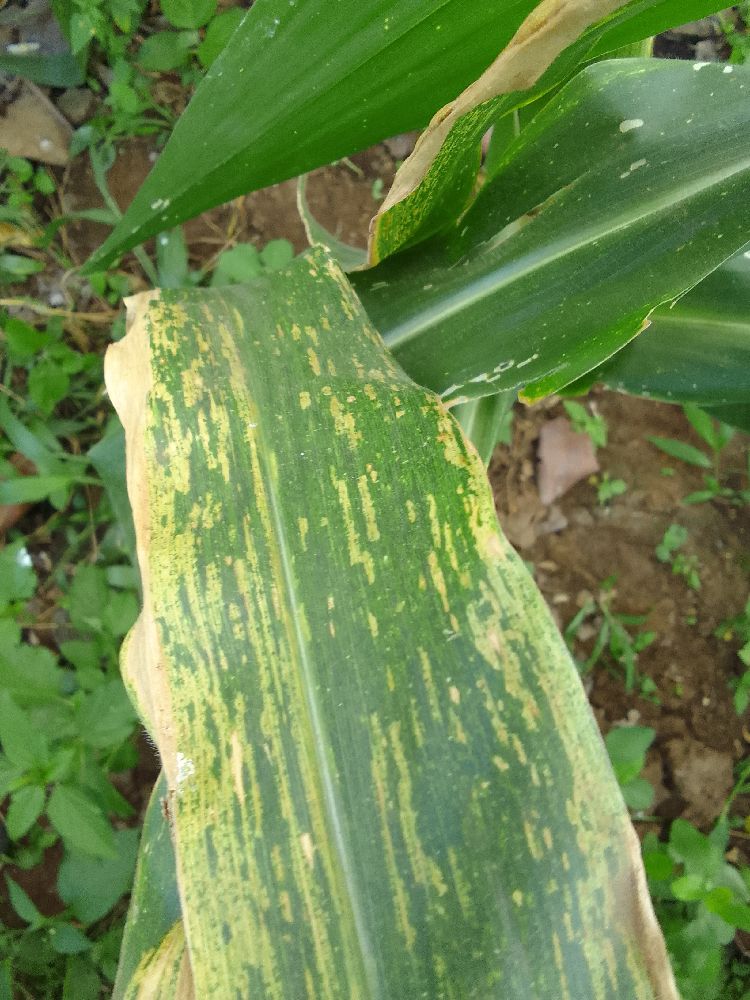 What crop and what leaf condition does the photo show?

maize, maize lethal necrosis
